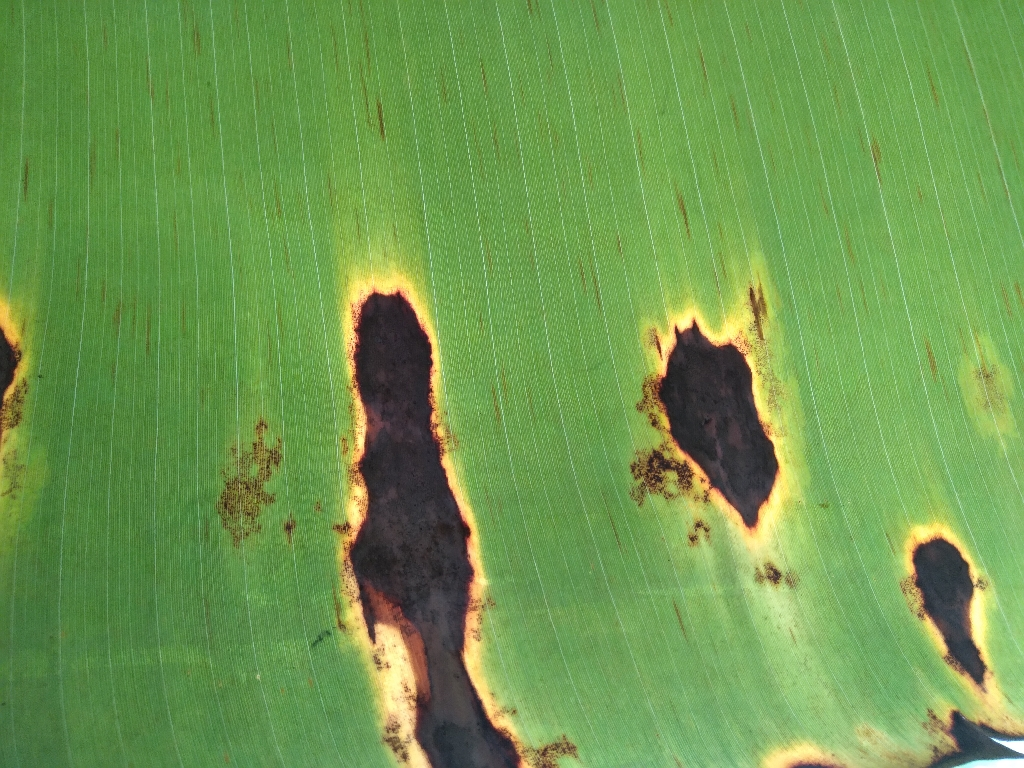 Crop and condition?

banana, black sigatoka
